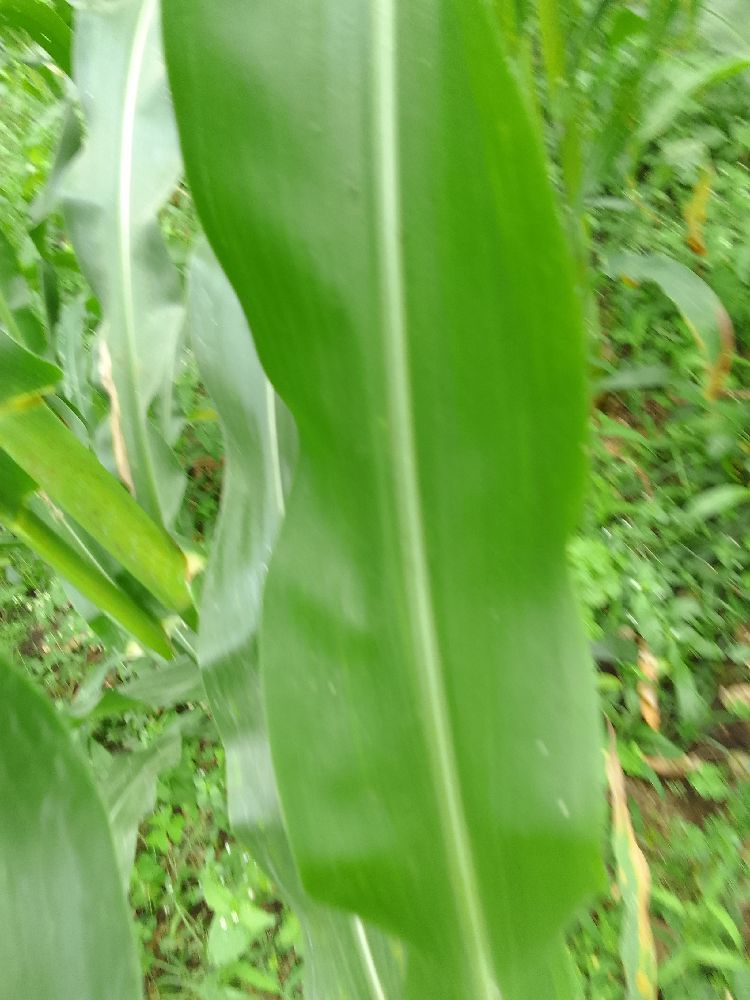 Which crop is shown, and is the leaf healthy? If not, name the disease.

maize, healthy
